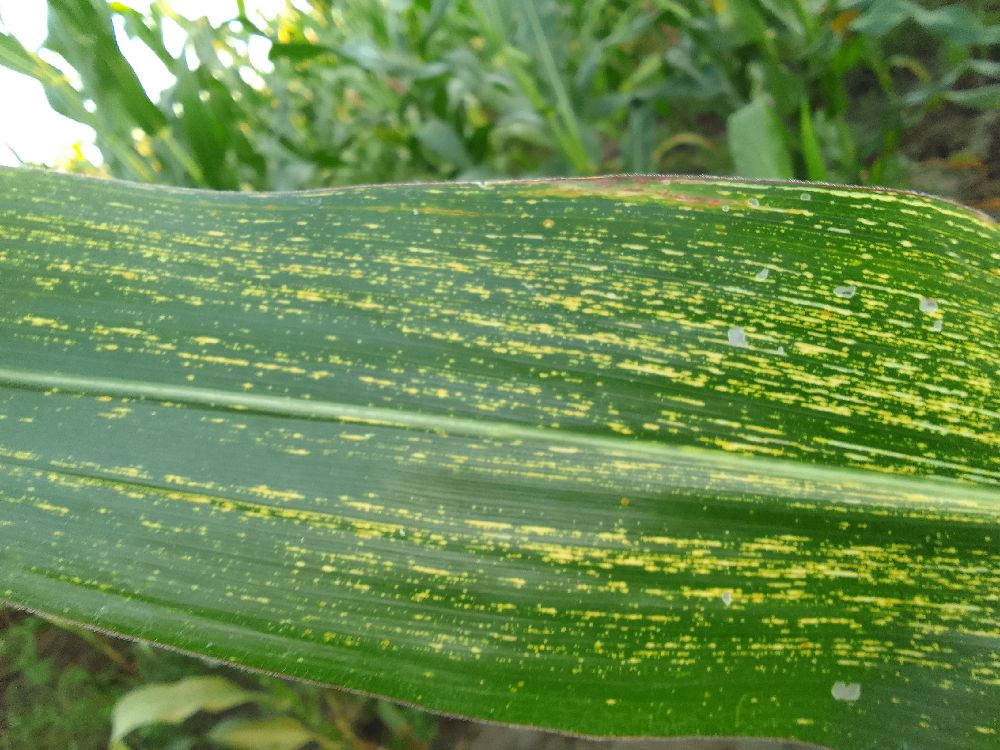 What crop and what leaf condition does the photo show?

maize, maize streak virus
